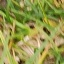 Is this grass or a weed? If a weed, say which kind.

grass
